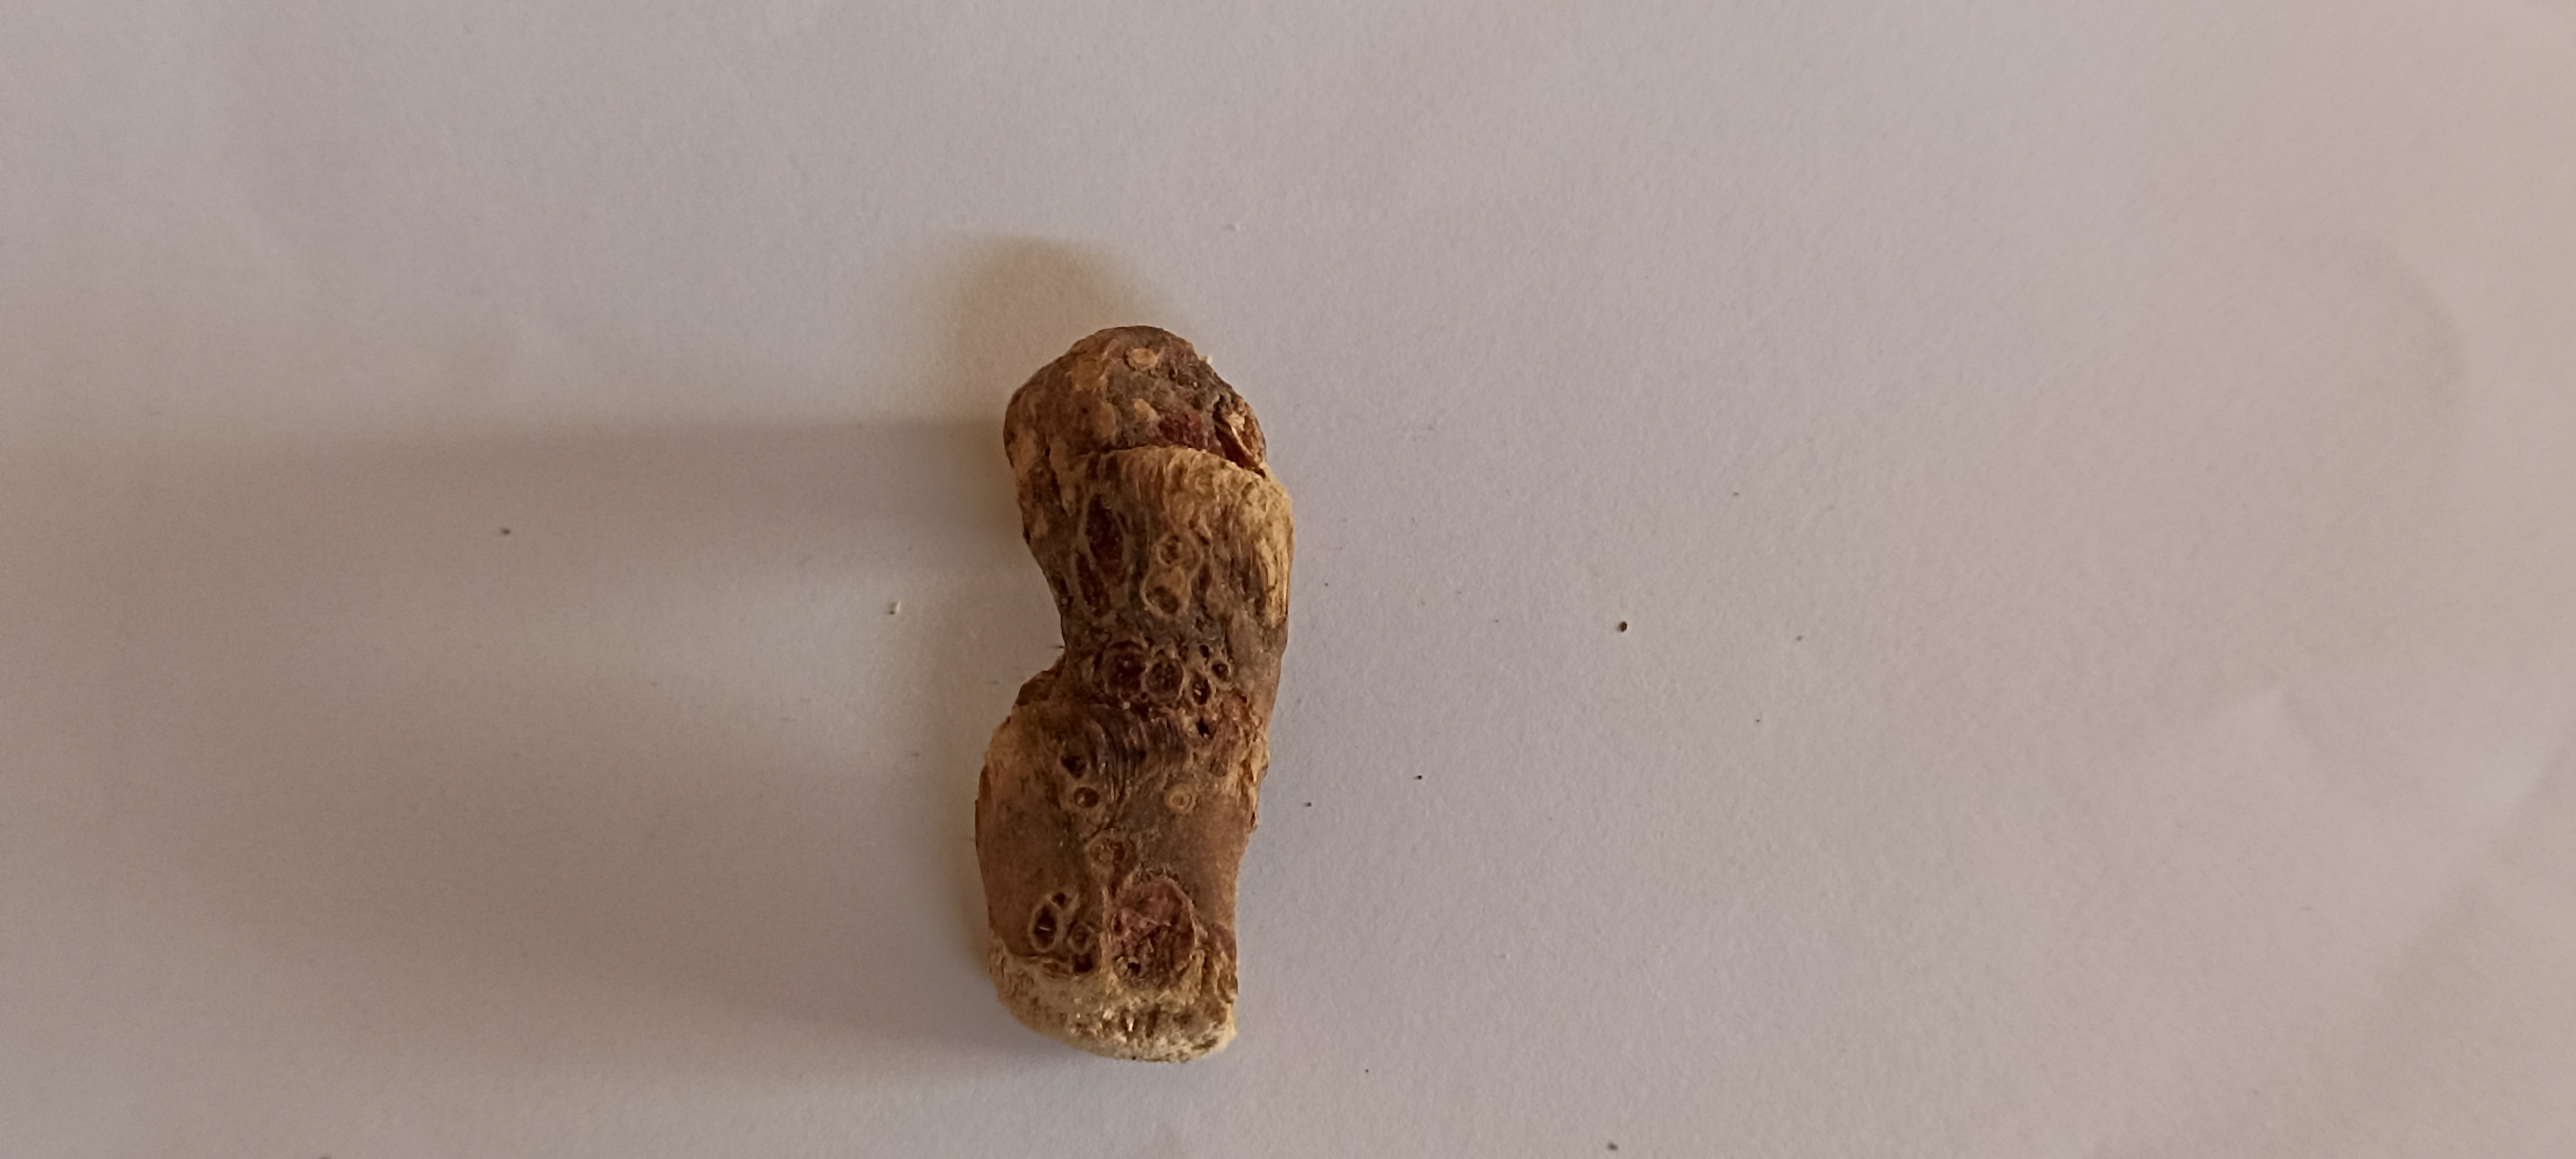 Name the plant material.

vekhand
